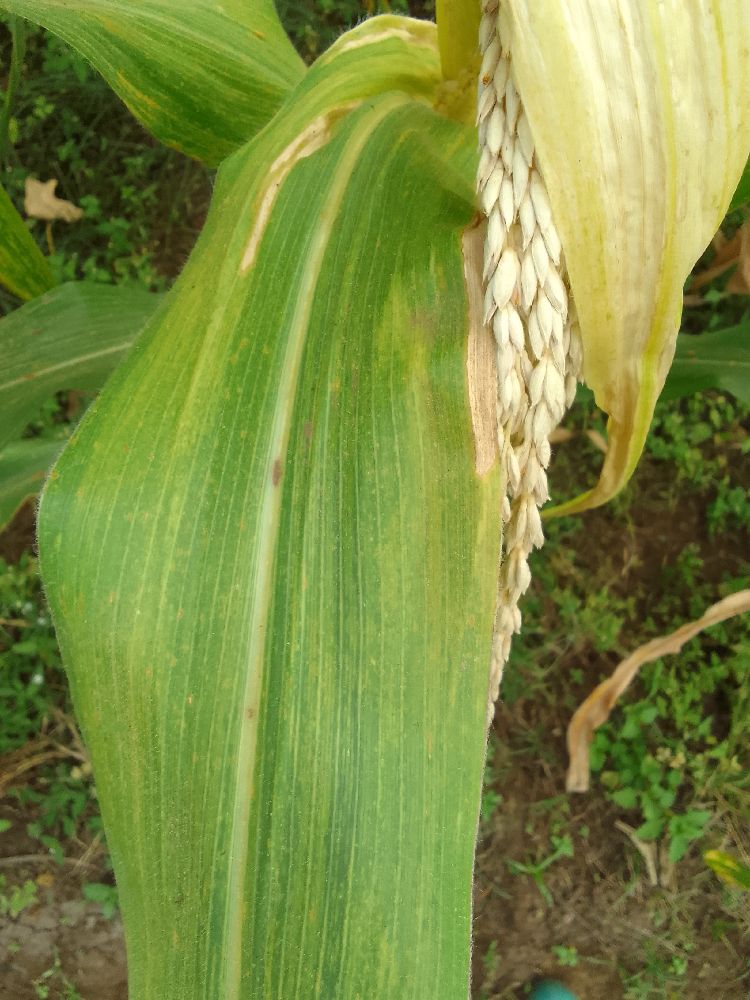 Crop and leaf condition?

maize, maize lethal necrosis
